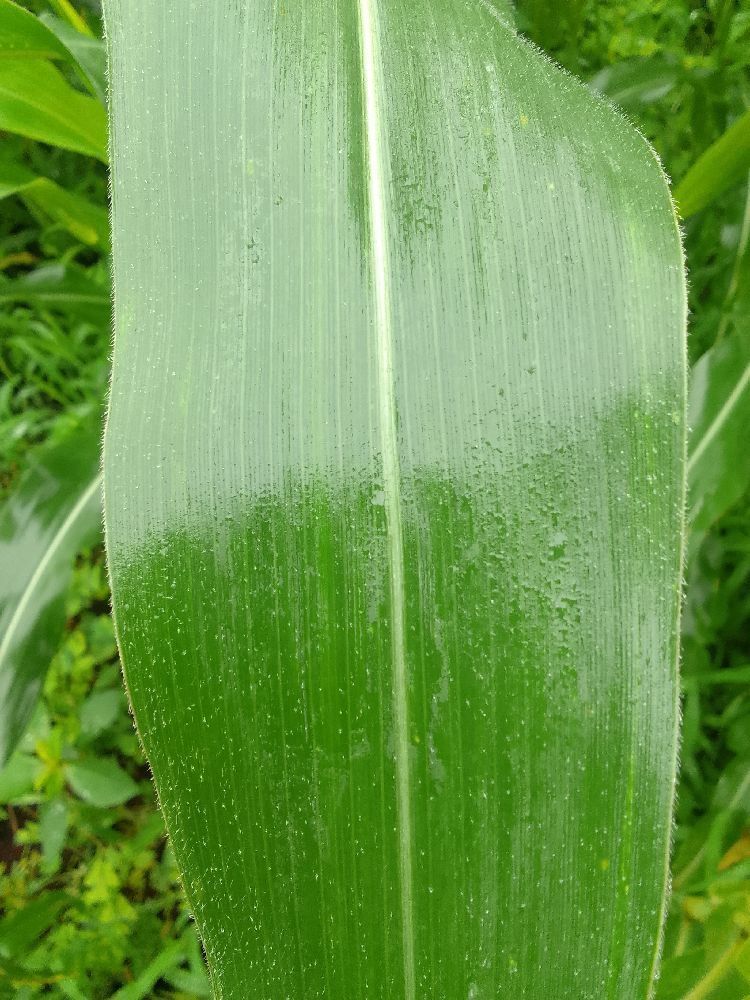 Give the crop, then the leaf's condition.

maize, healthy
